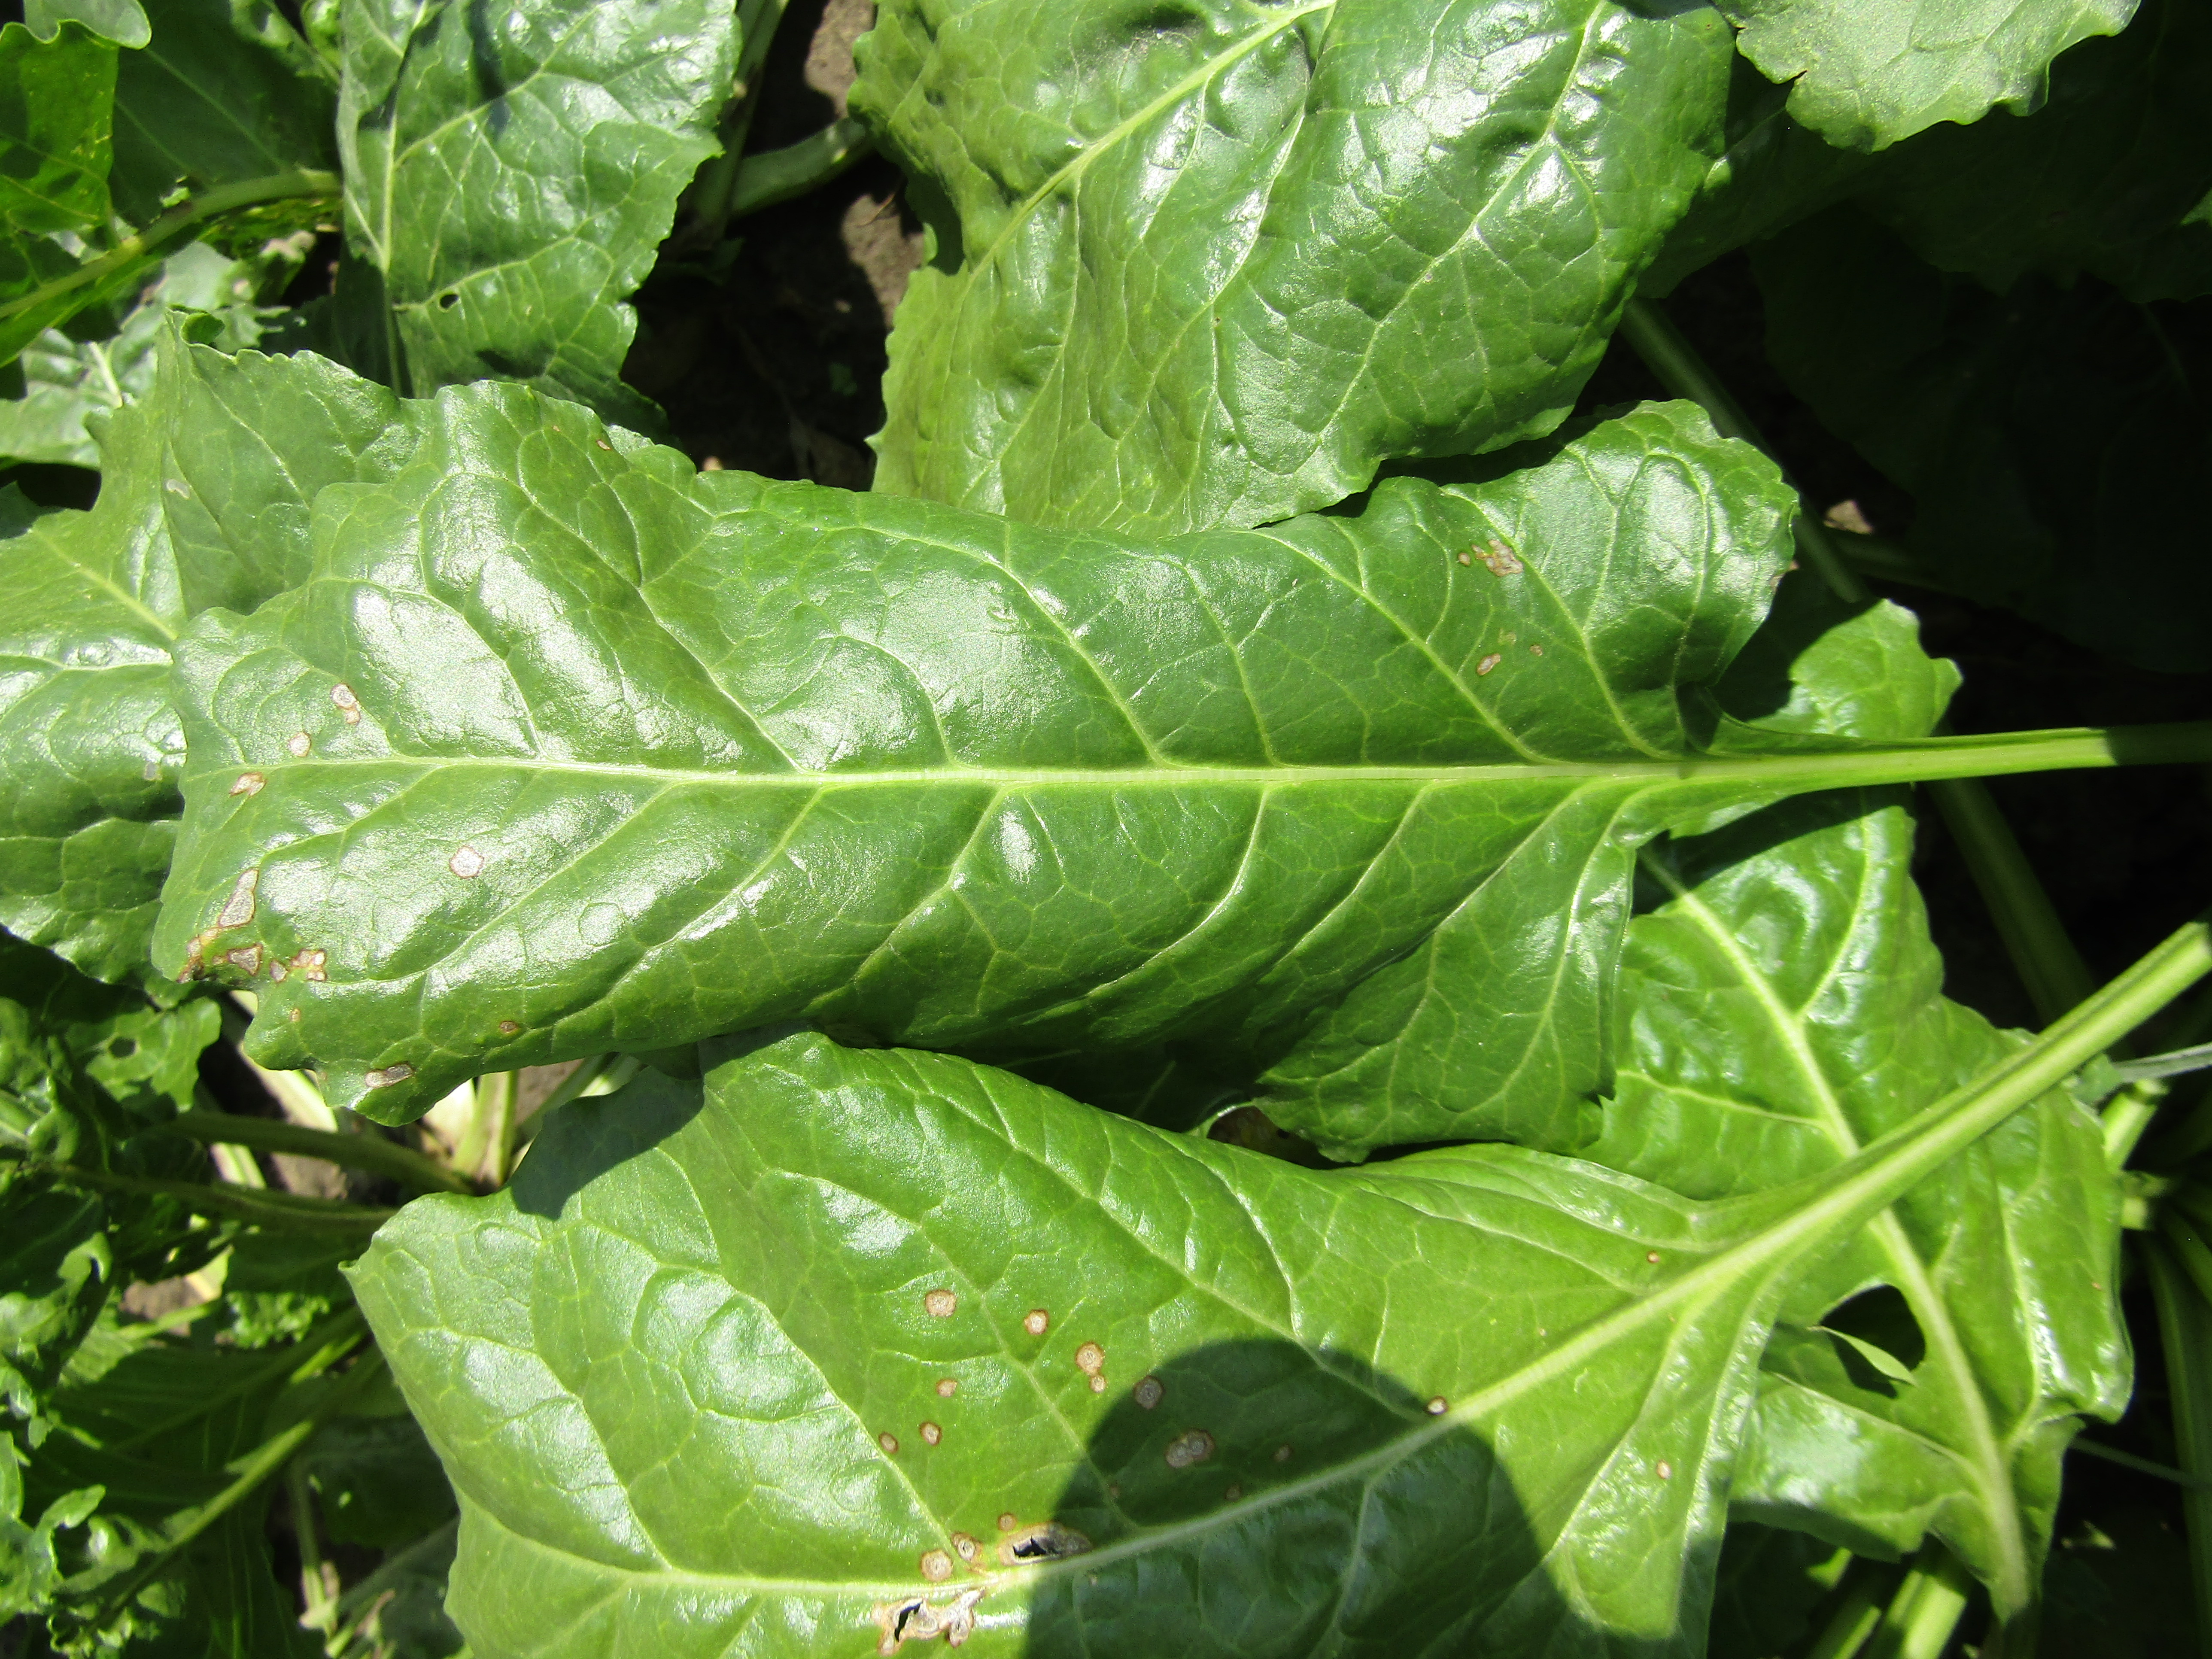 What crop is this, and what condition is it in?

beet, cercospora
